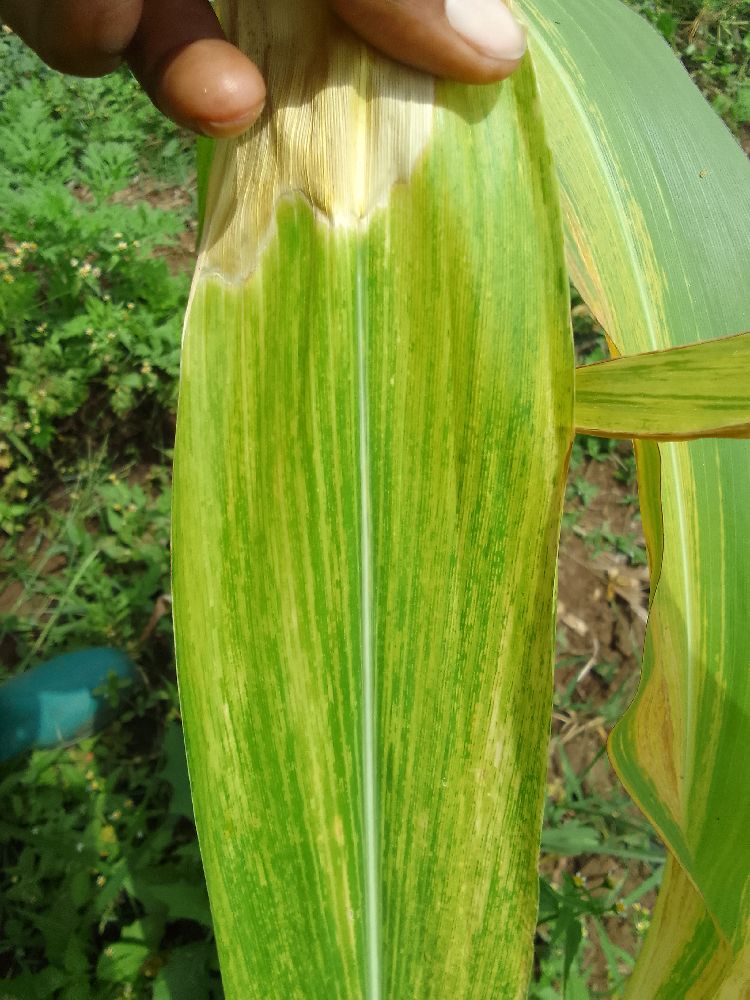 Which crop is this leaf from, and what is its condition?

maize, maize lethal necrosis
